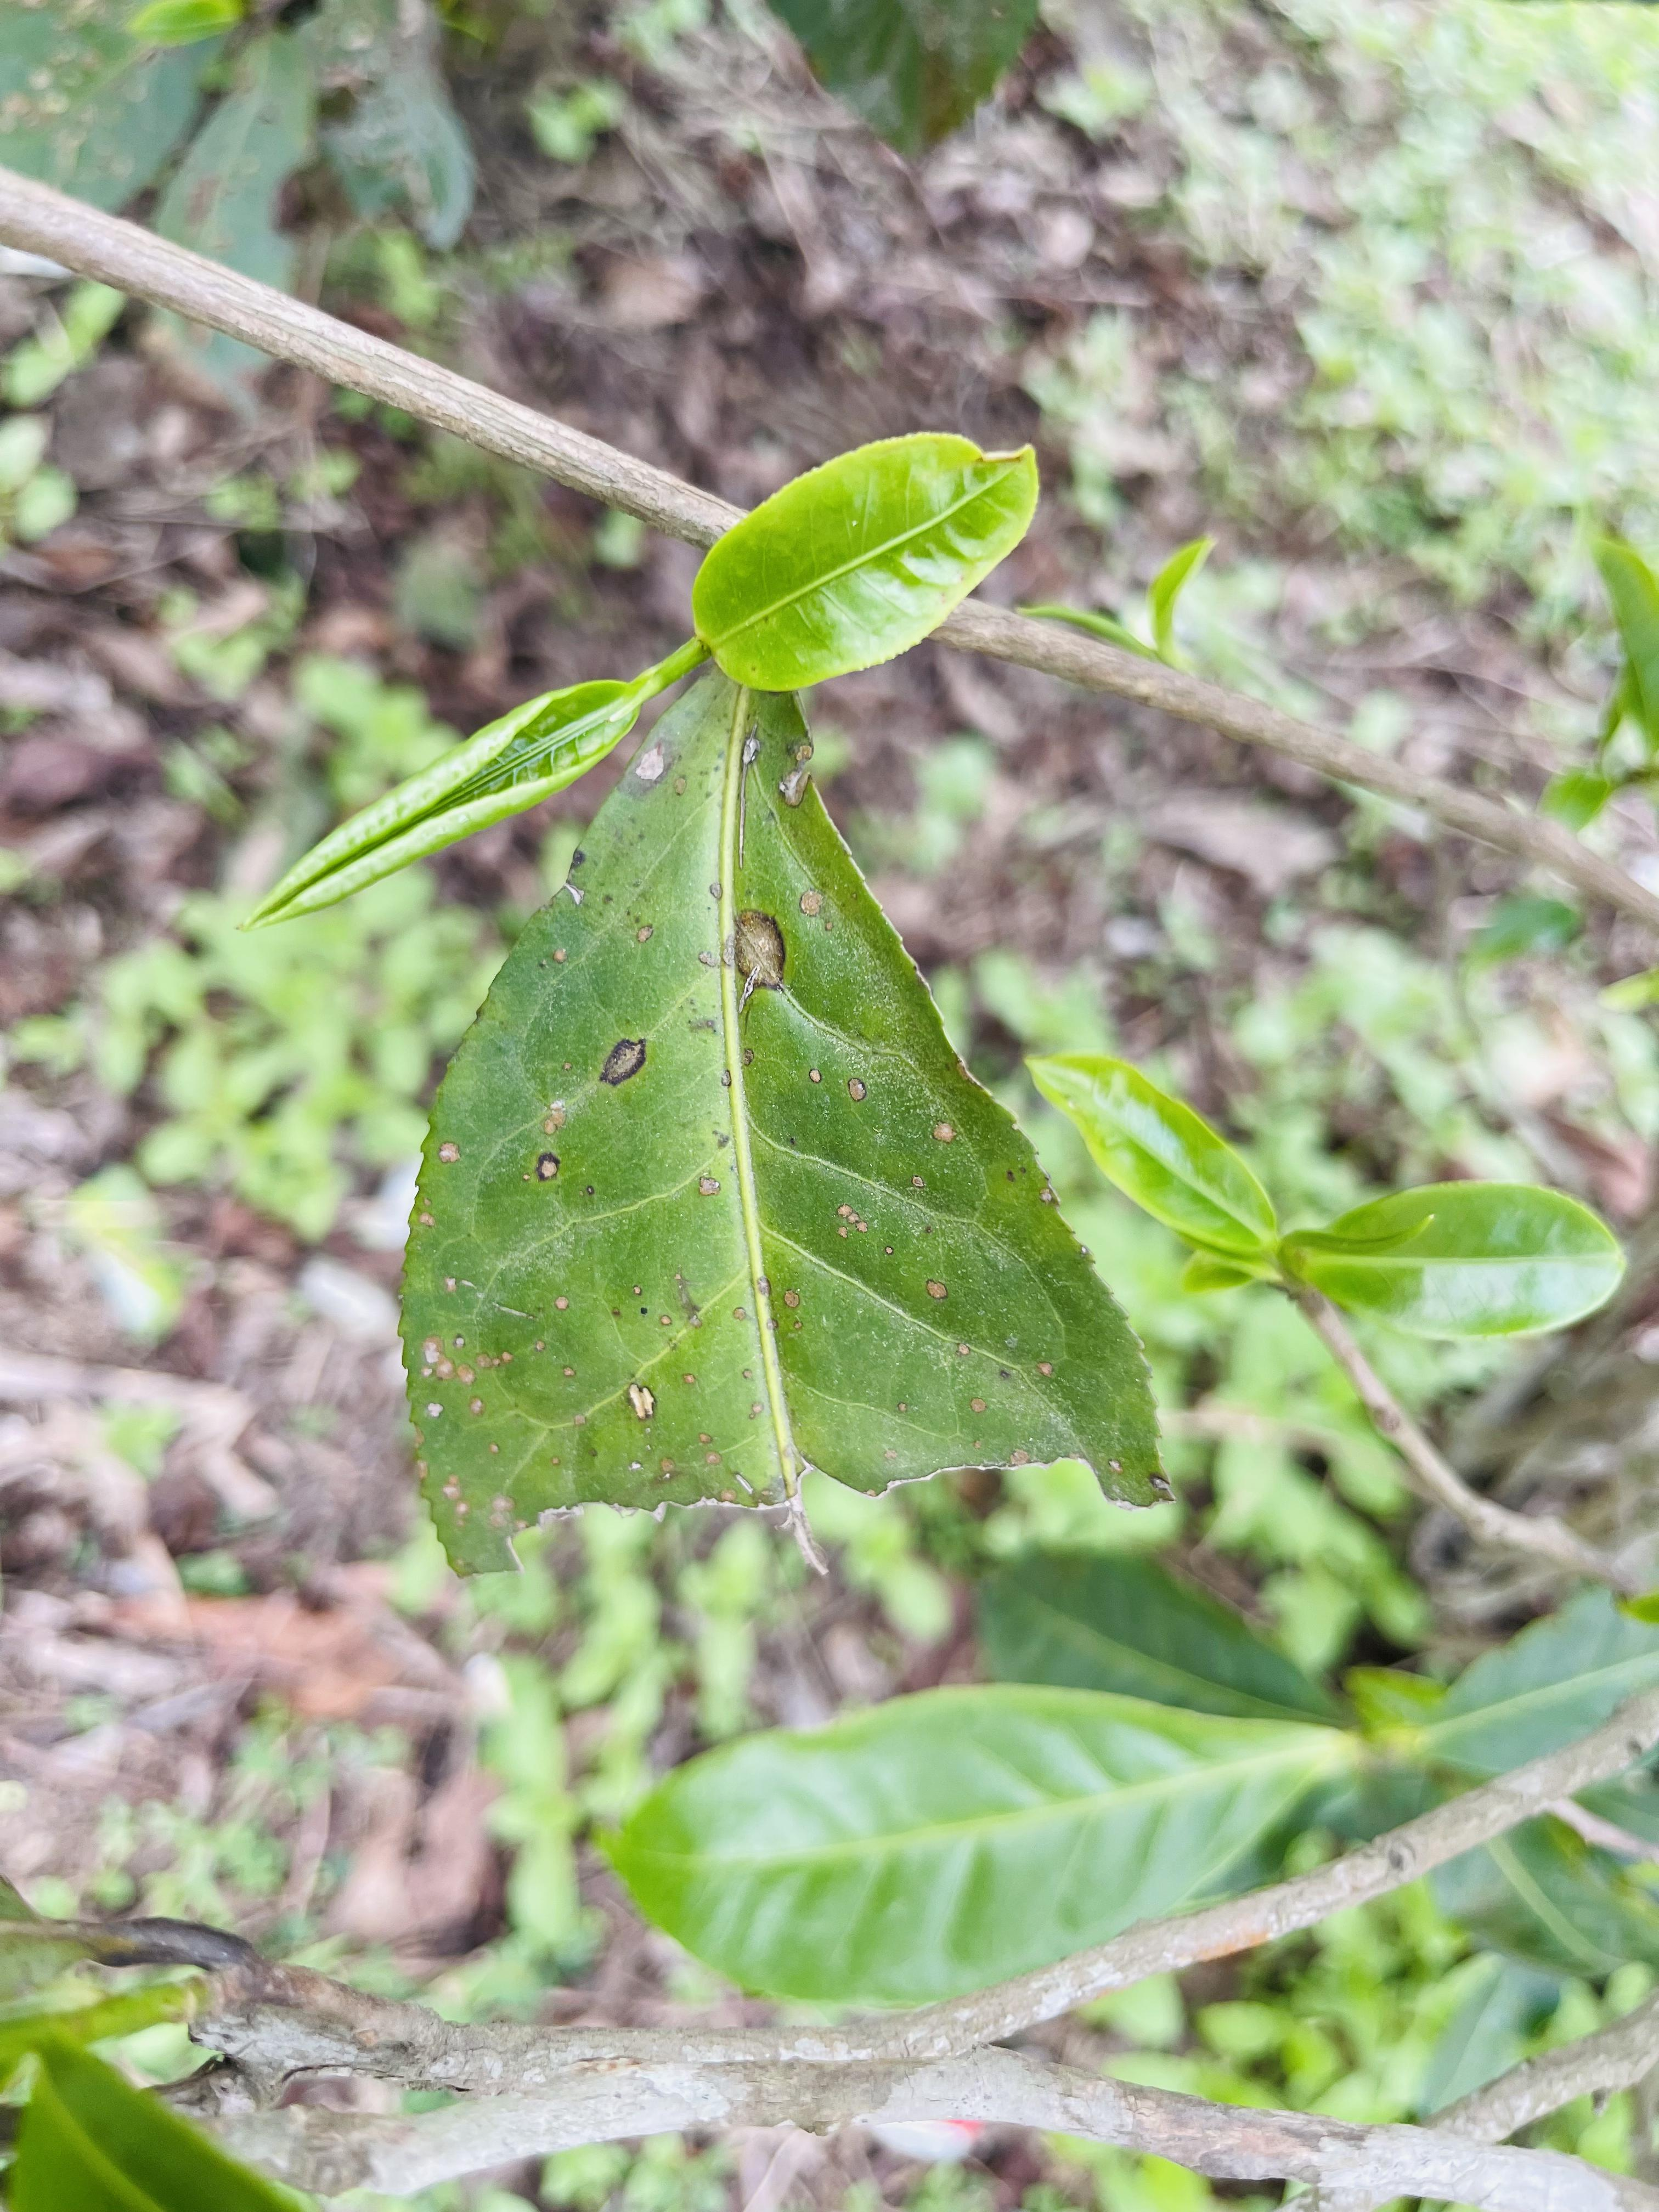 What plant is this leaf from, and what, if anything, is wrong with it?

tea, red rust
